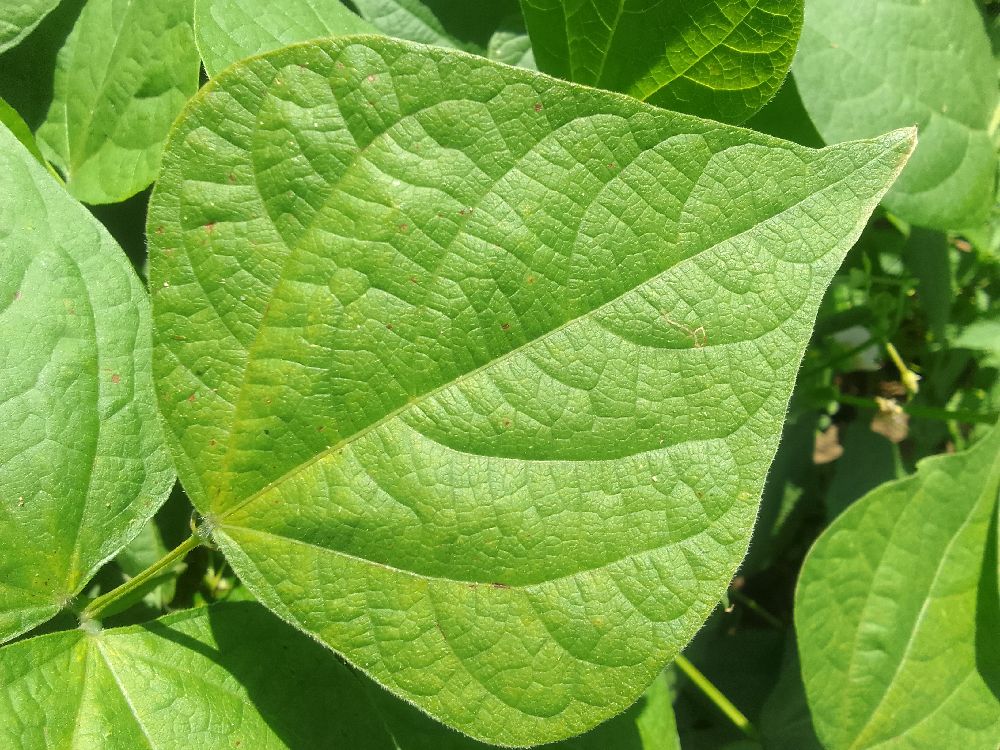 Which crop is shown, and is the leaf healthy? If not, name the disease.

common bean, healthy
